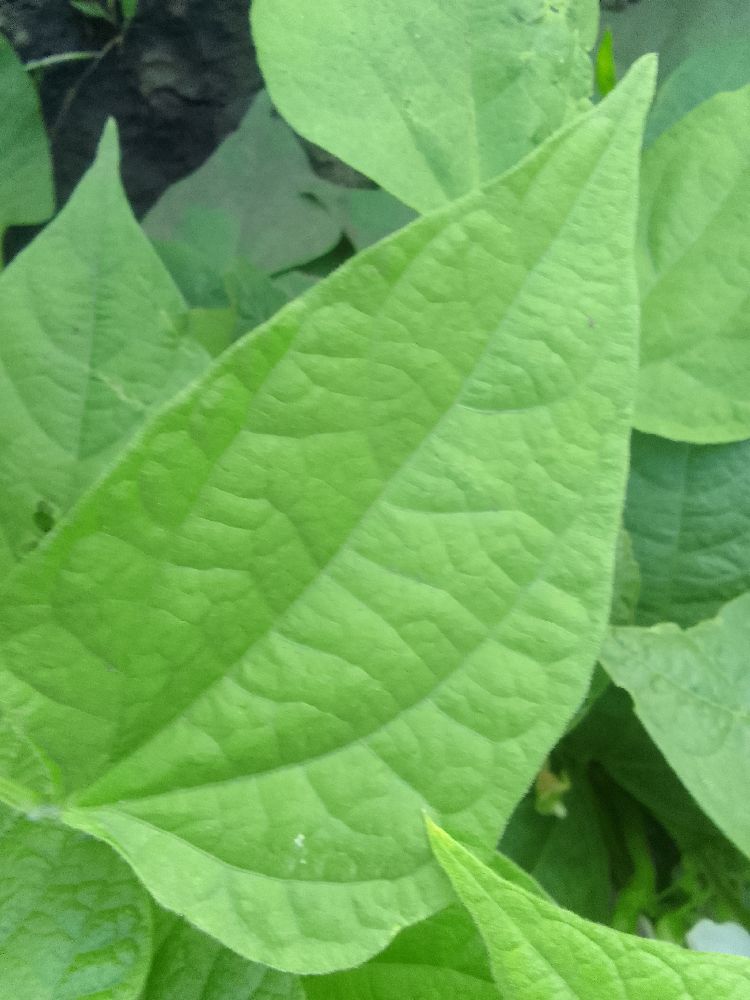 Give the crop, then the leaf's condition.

common bean, healthy
